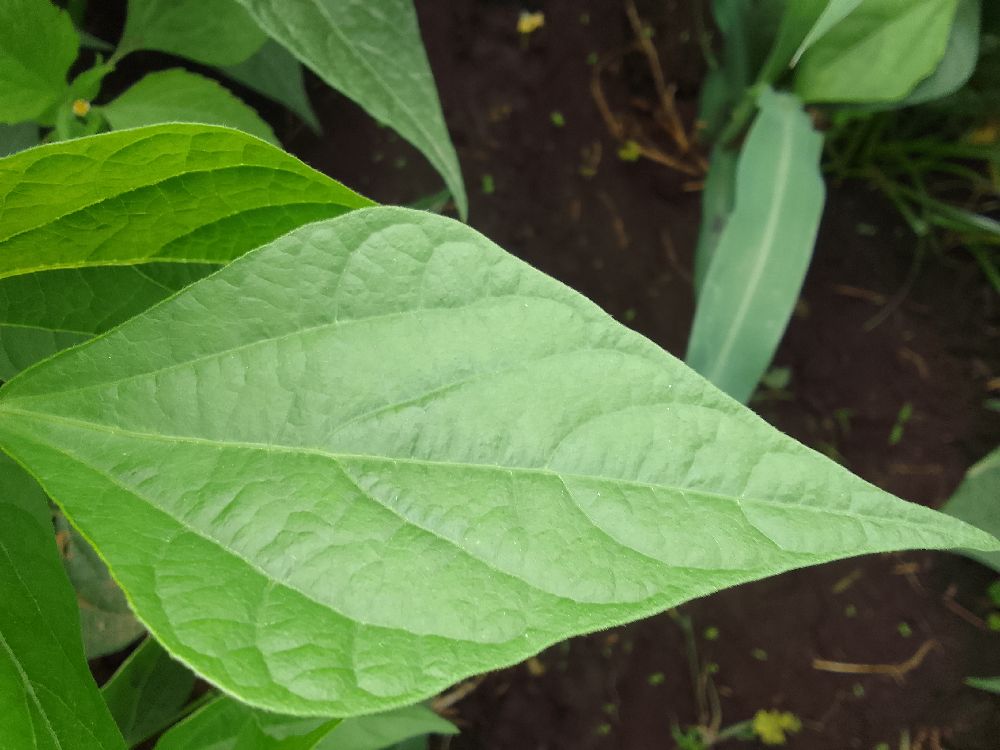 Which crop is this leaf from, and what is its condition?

common bean, healthy
